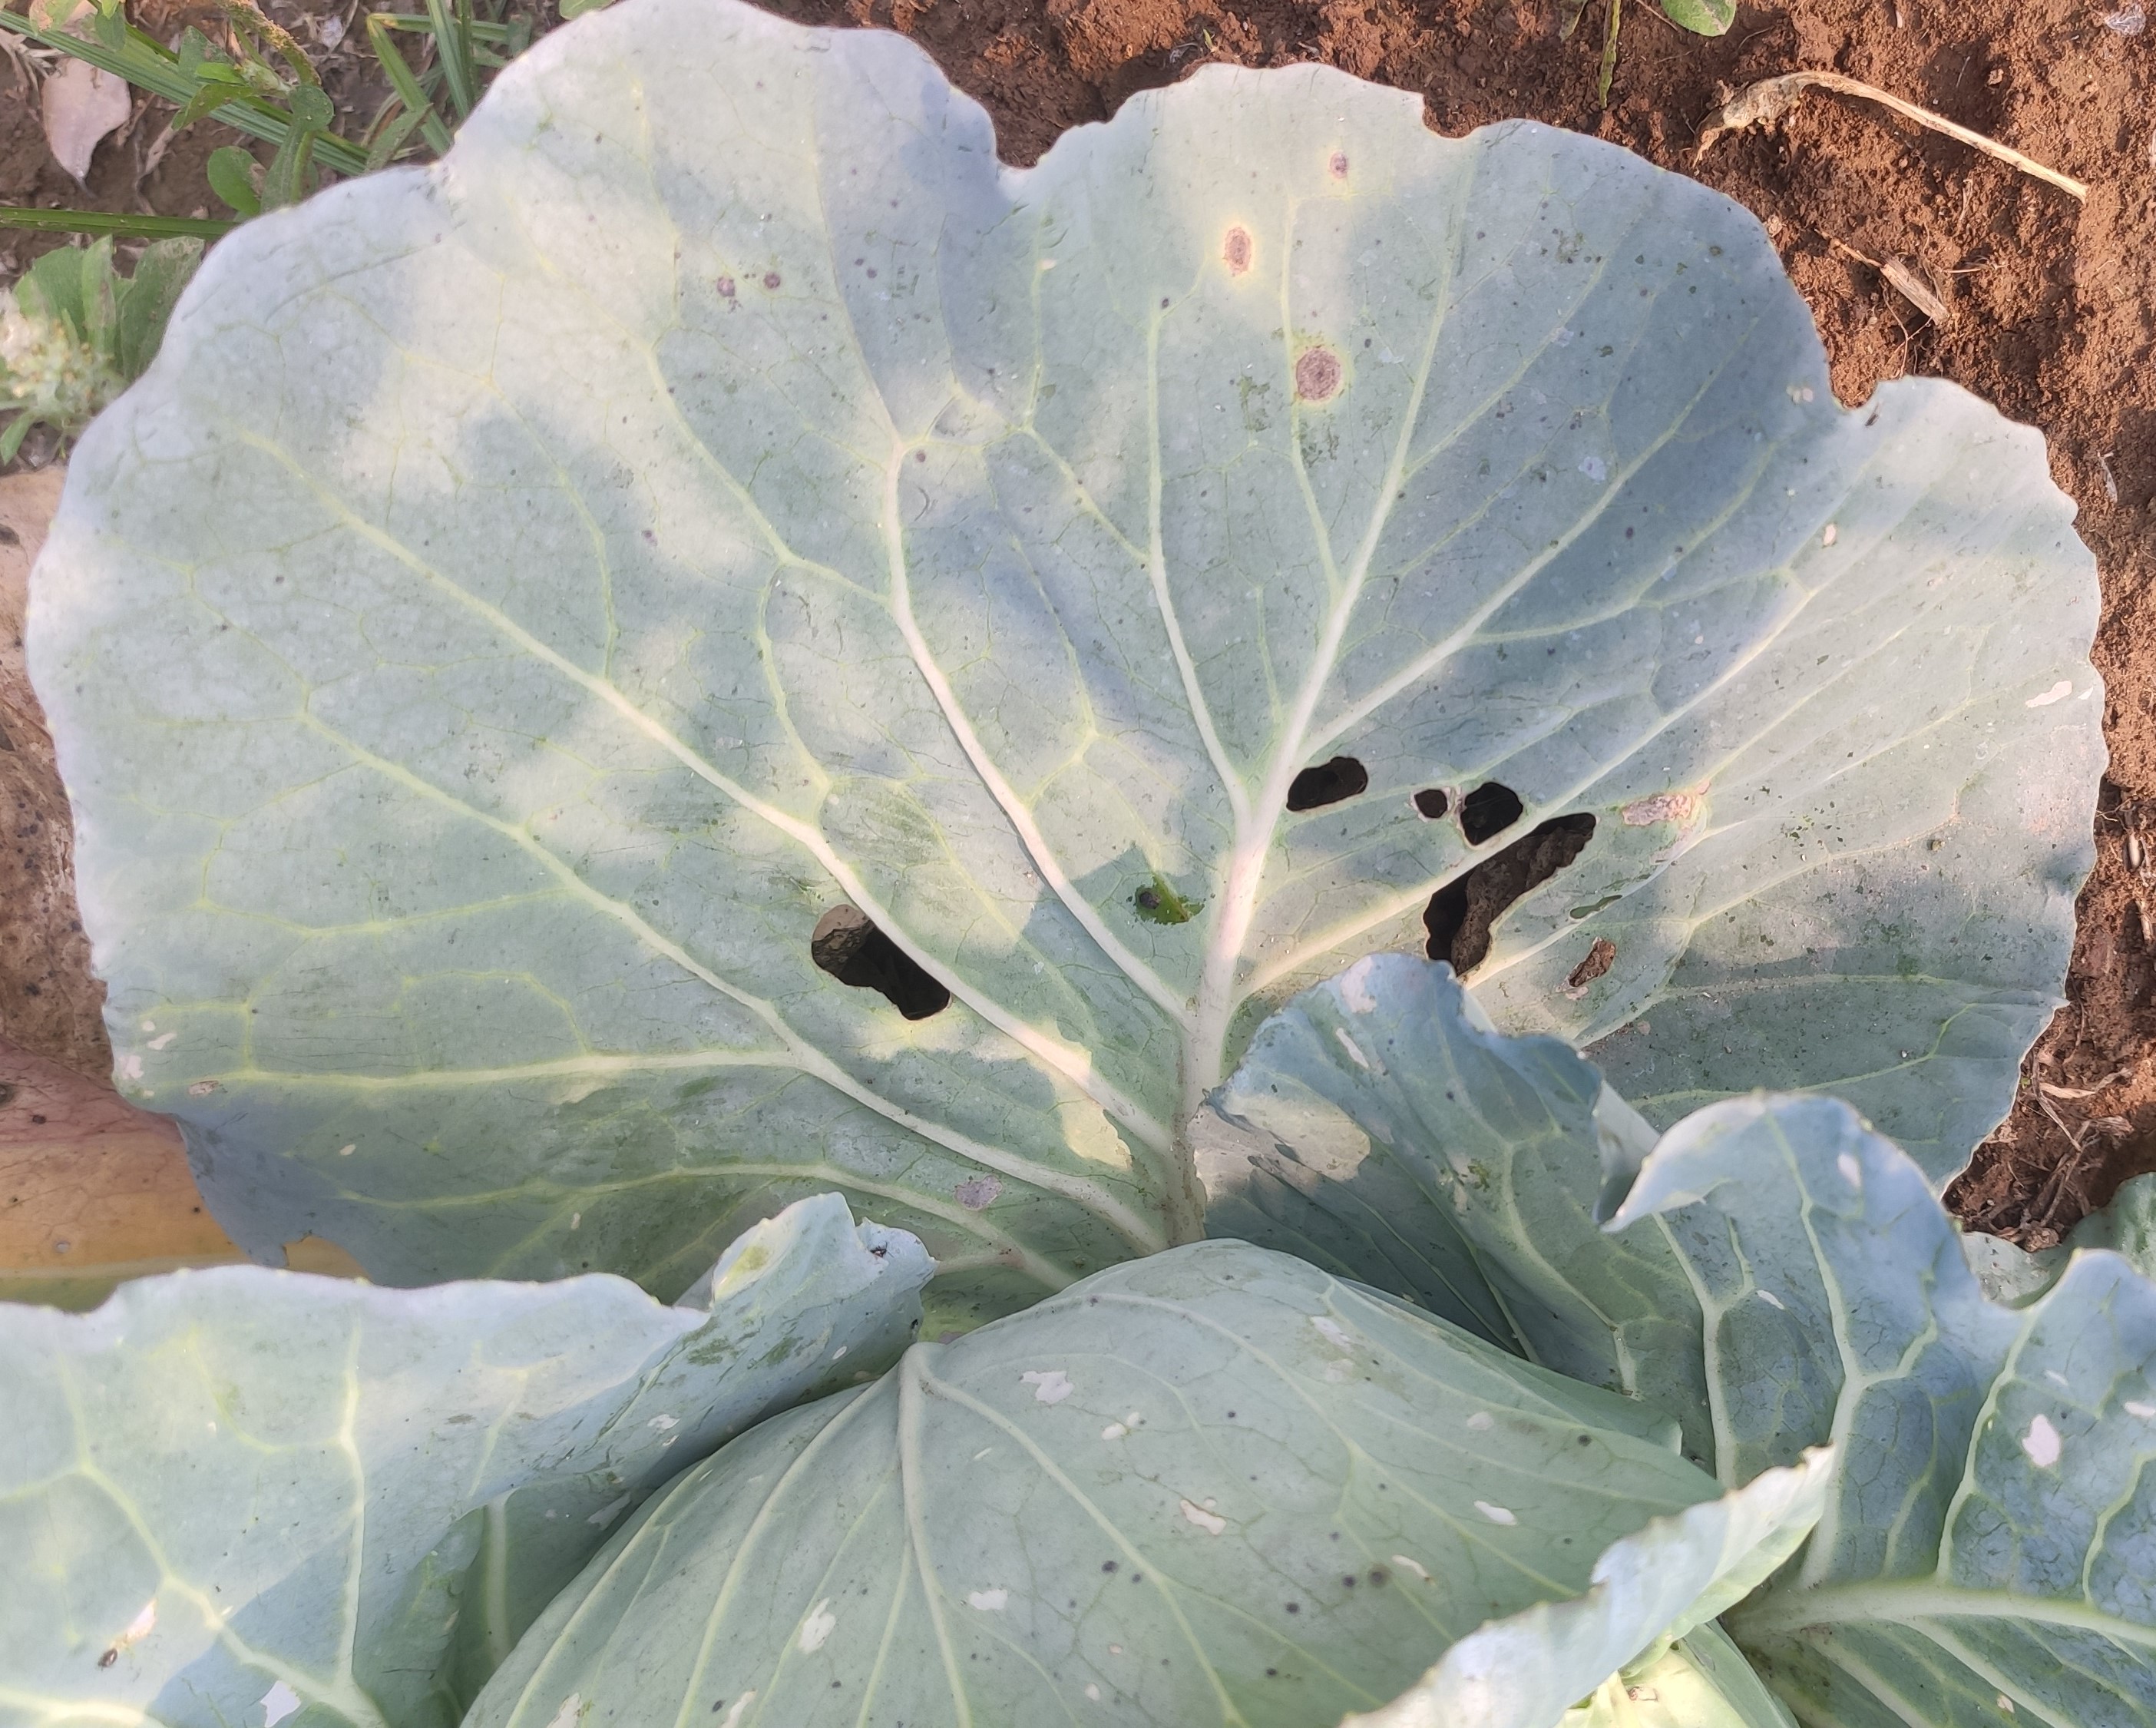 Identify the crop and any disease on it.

cabbage, alternaria
